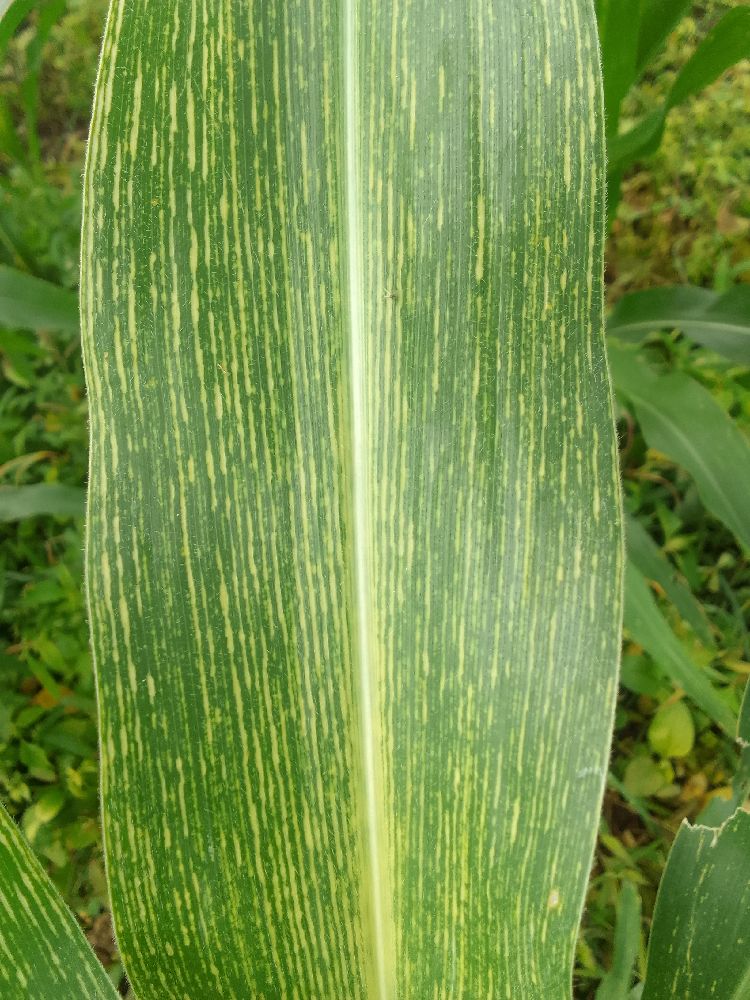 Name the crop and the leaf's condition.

maize, maize lethal necrosis
